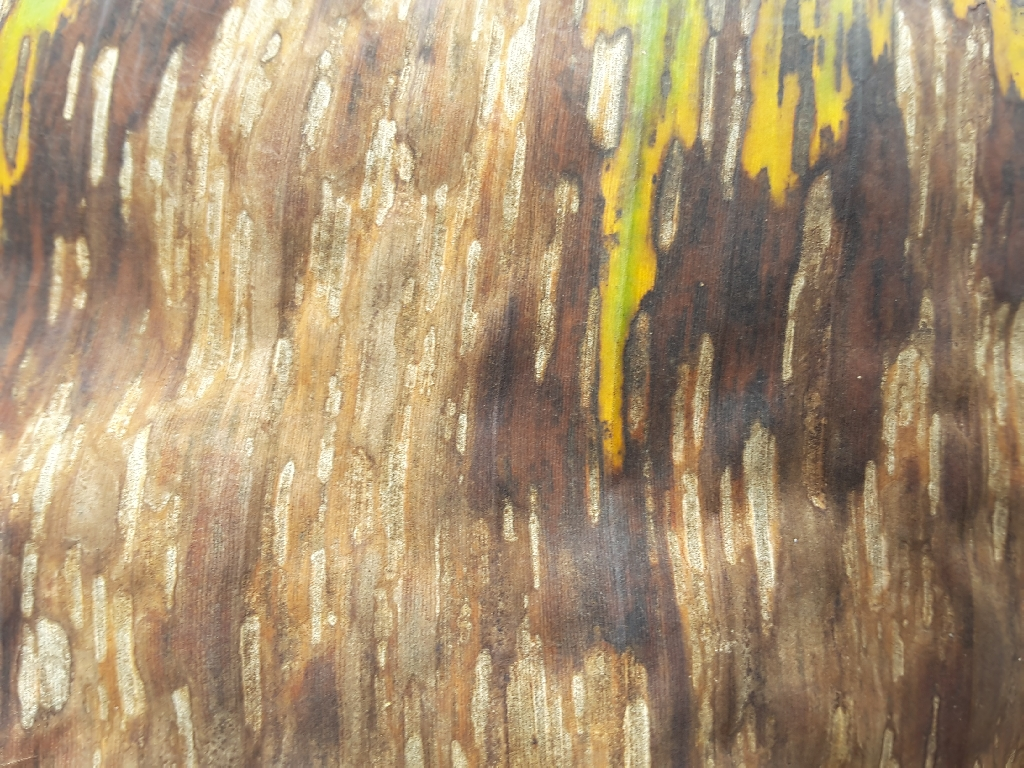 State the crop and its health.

banana, black sigatoka
